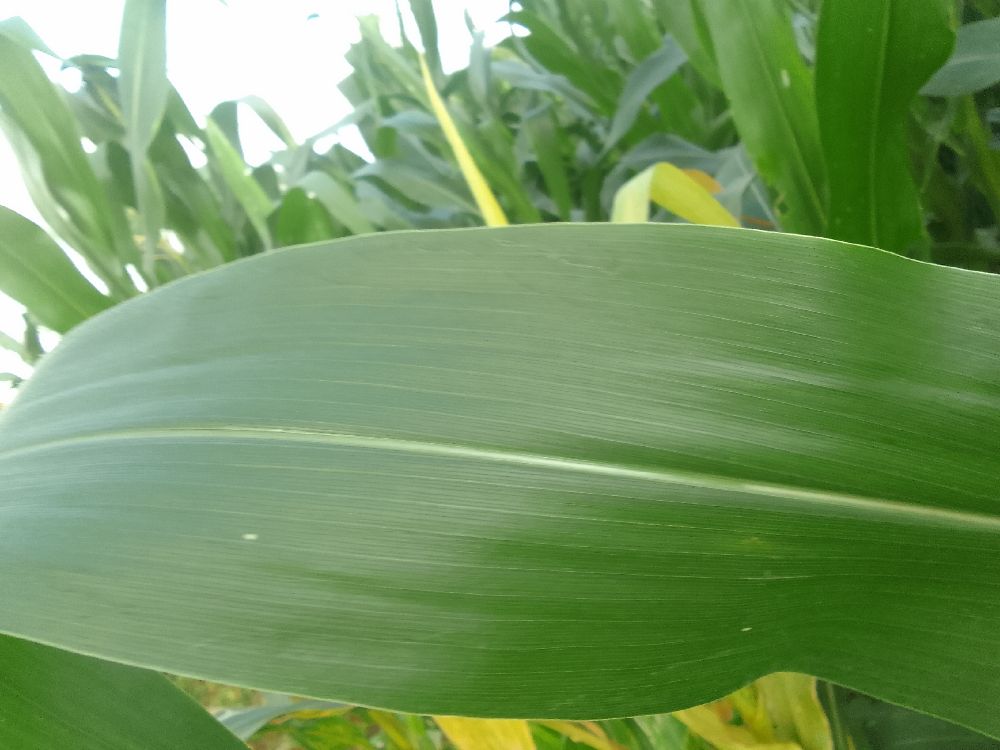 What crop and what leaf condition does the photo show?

maize, healthy
